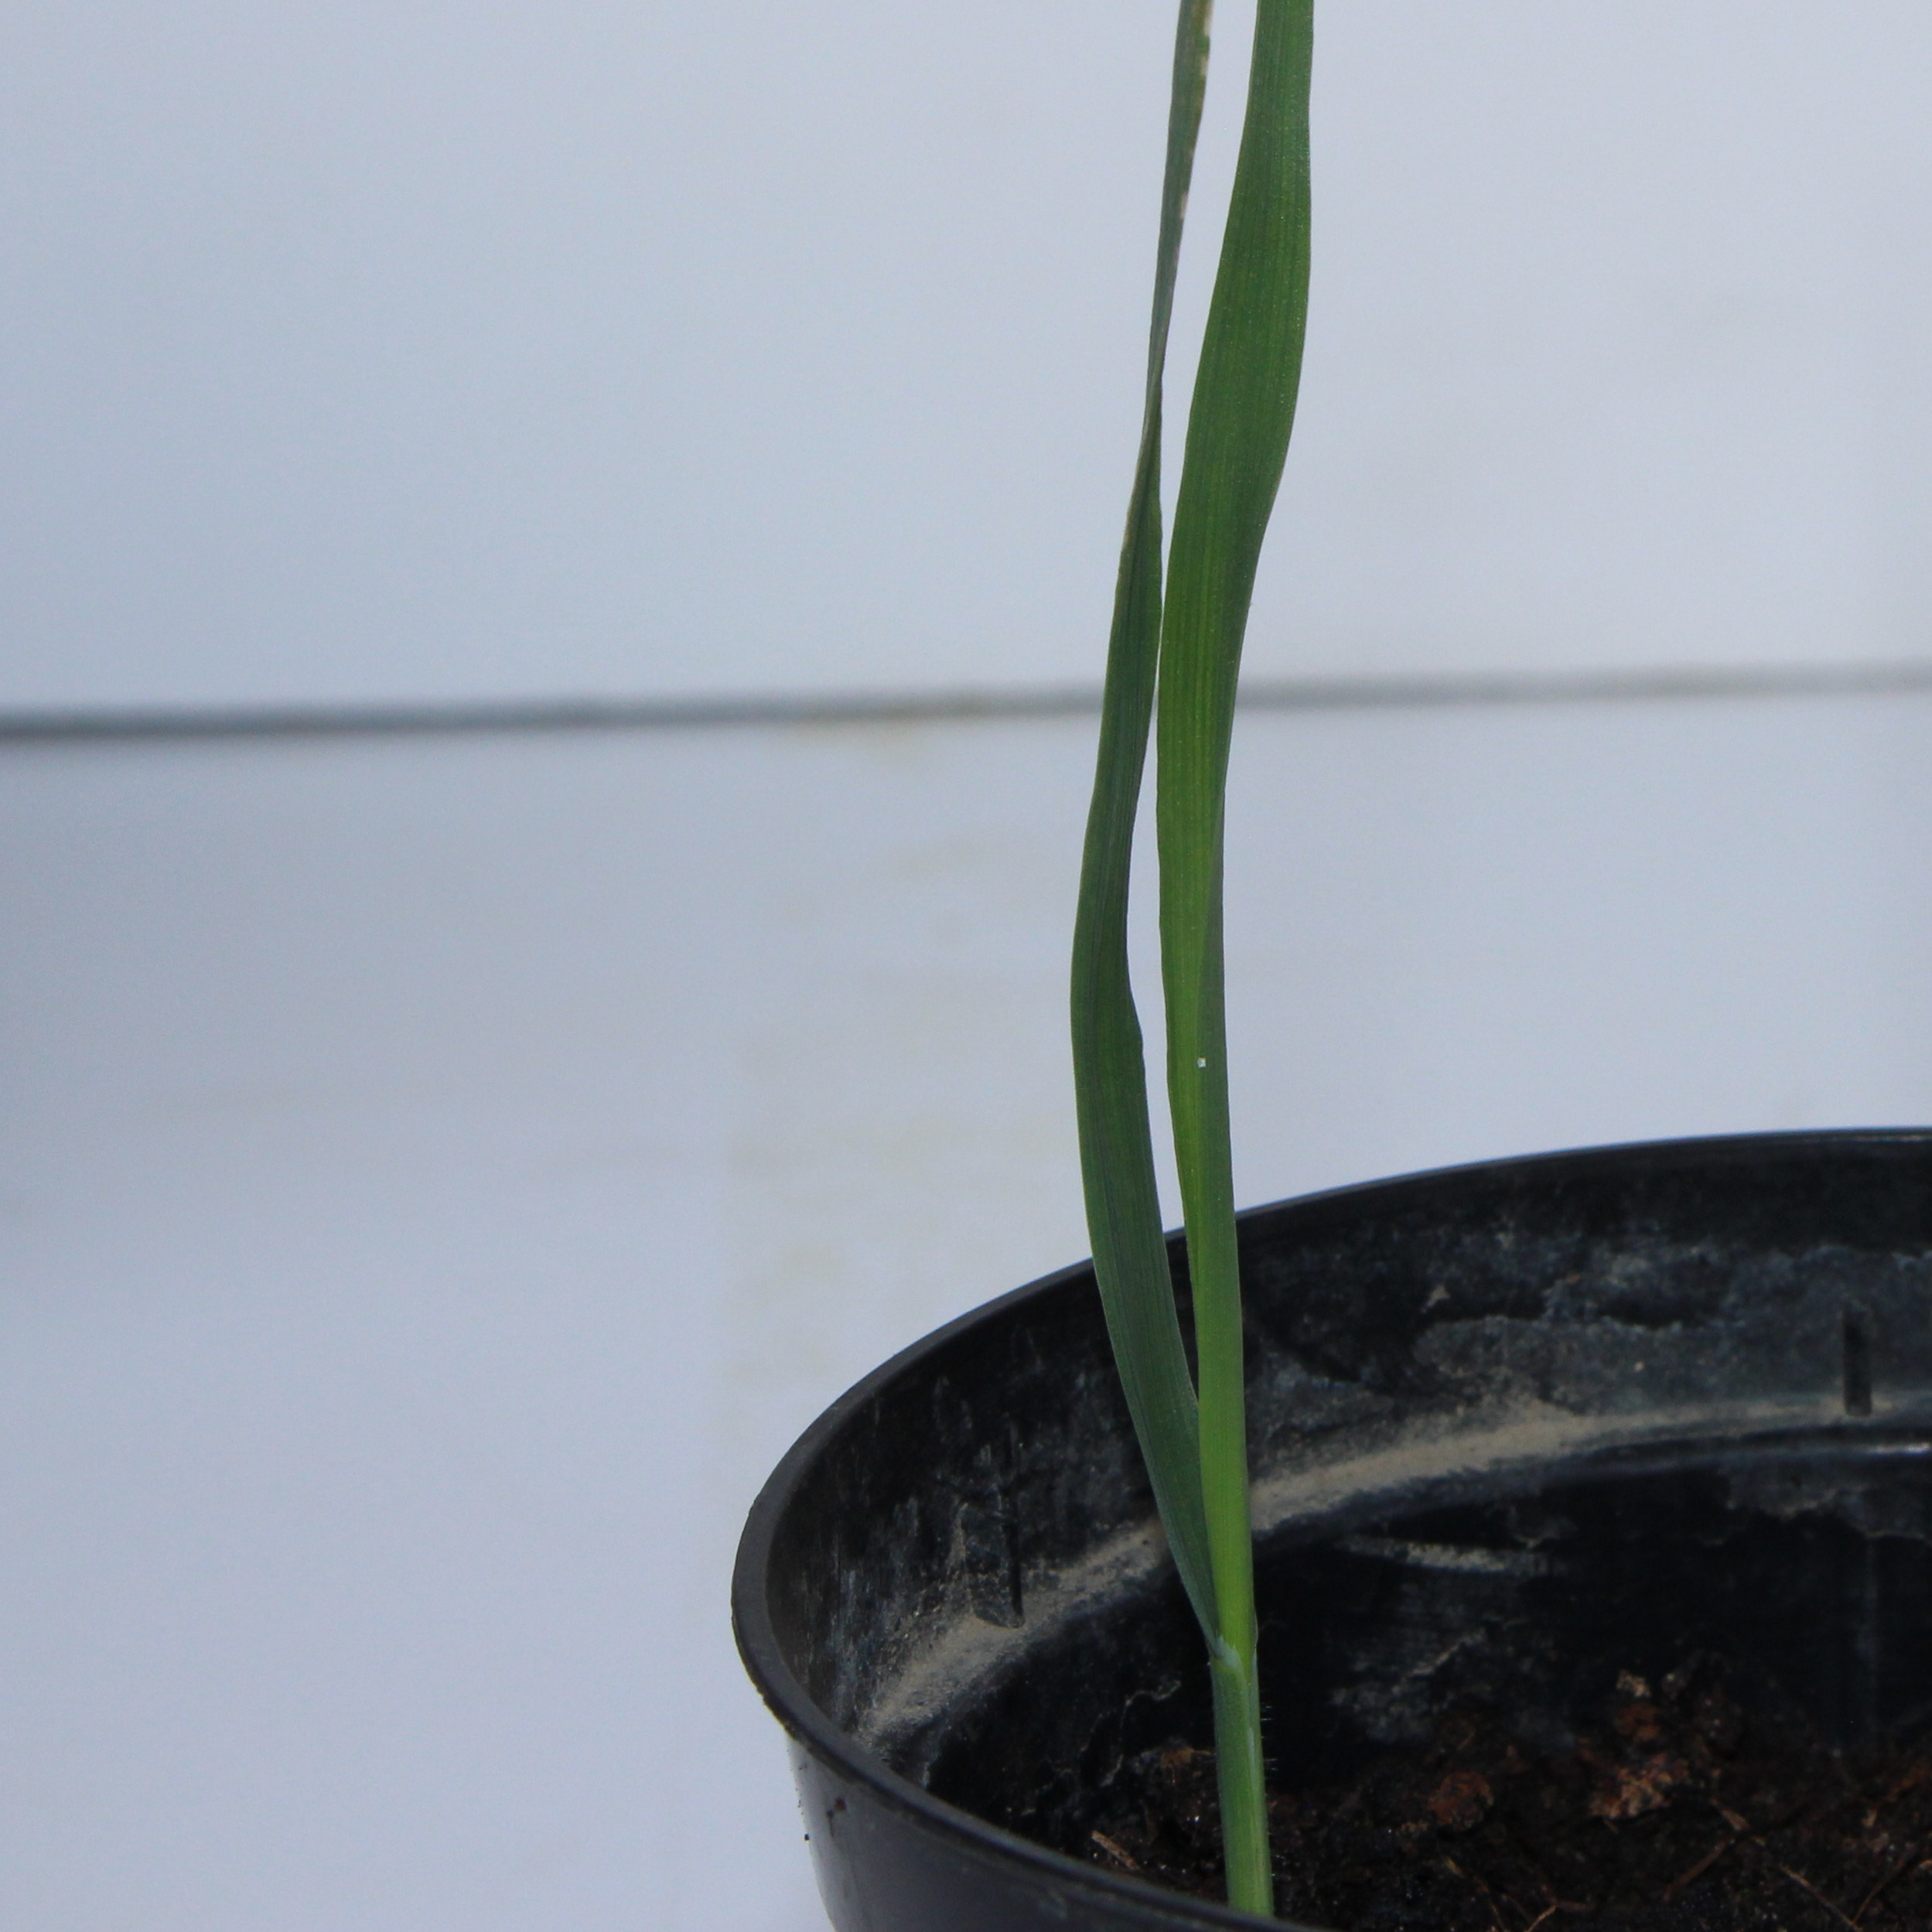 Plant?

Avena sterilis
